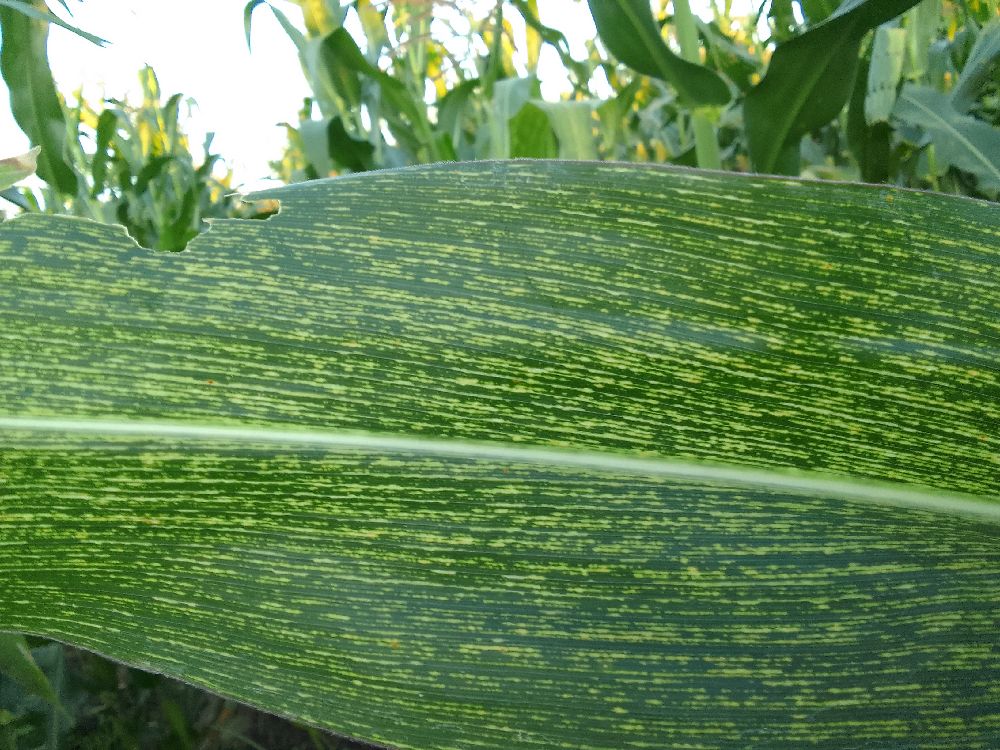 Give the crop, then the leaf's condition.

maize, maize streak virus
